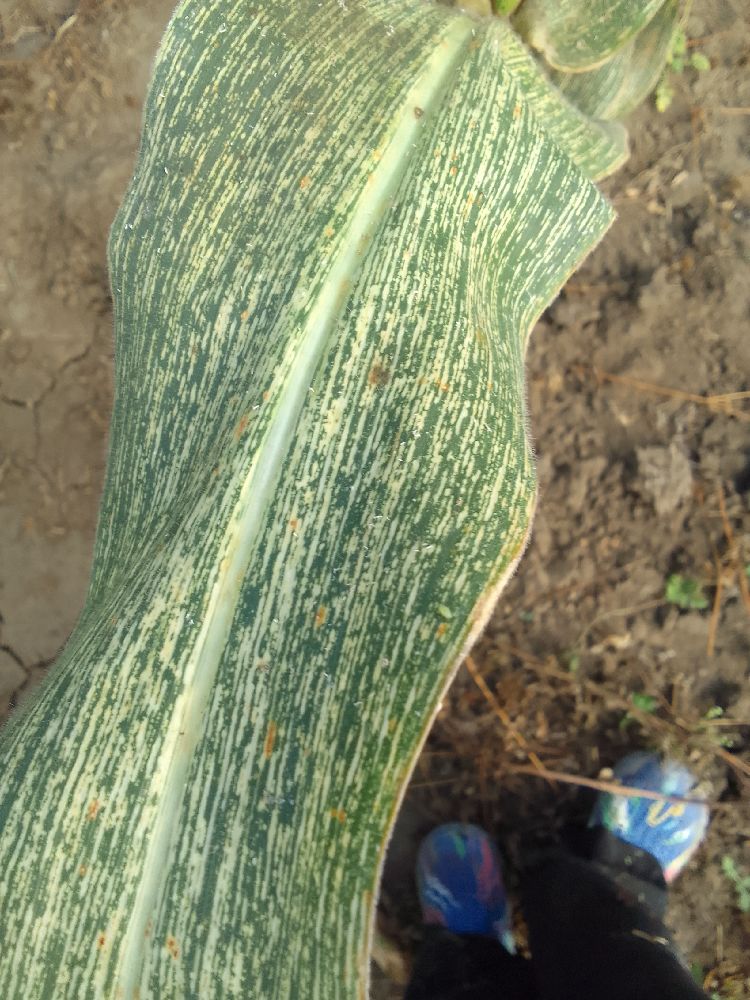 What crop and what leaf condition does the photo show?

maize, maize streak virus
